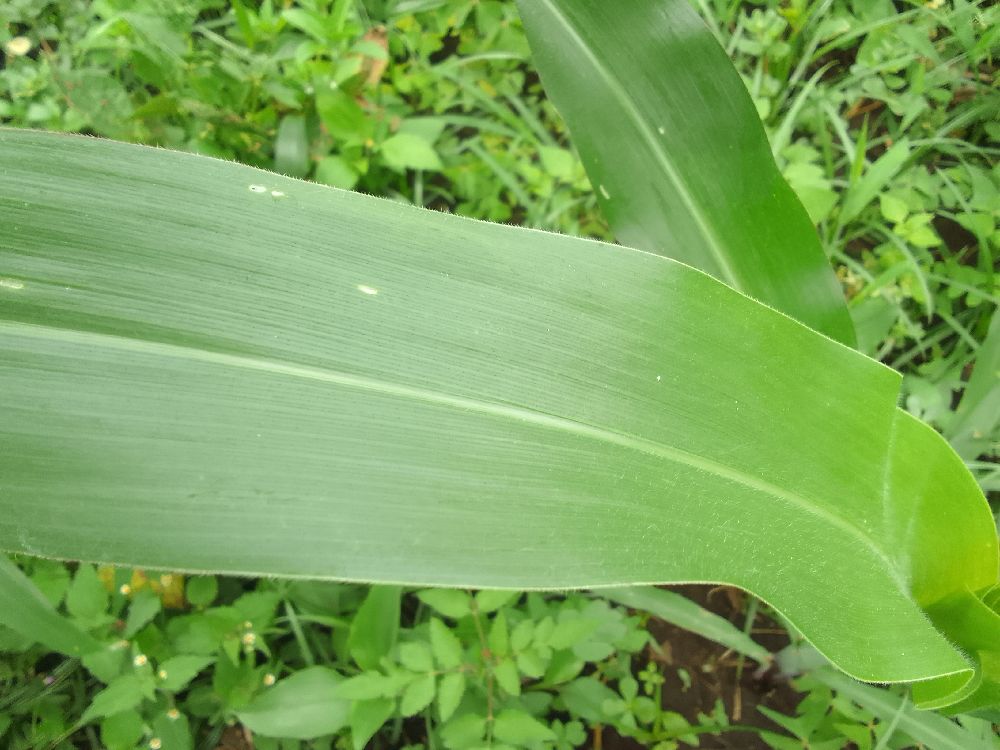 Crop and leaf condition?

maize, healthy
